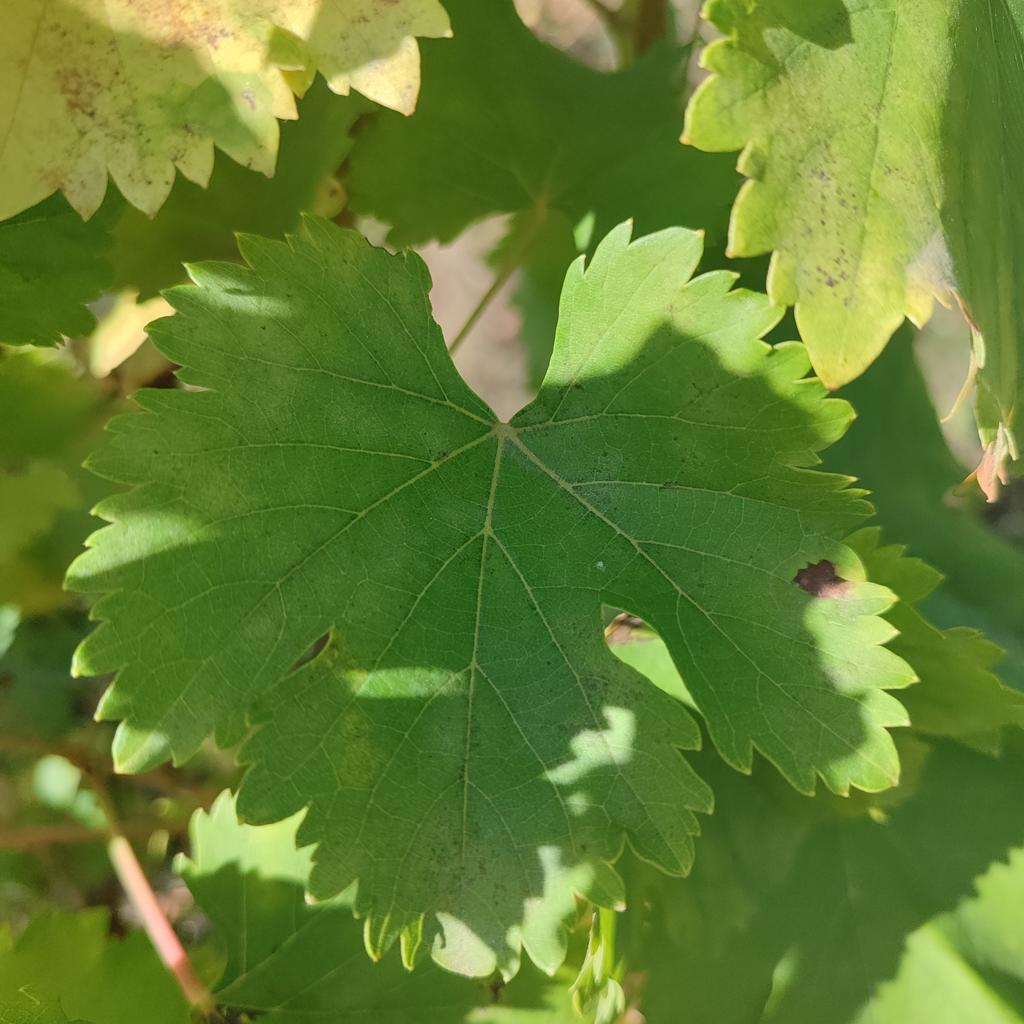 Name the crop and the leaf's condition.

grapevine, powdery mildew
